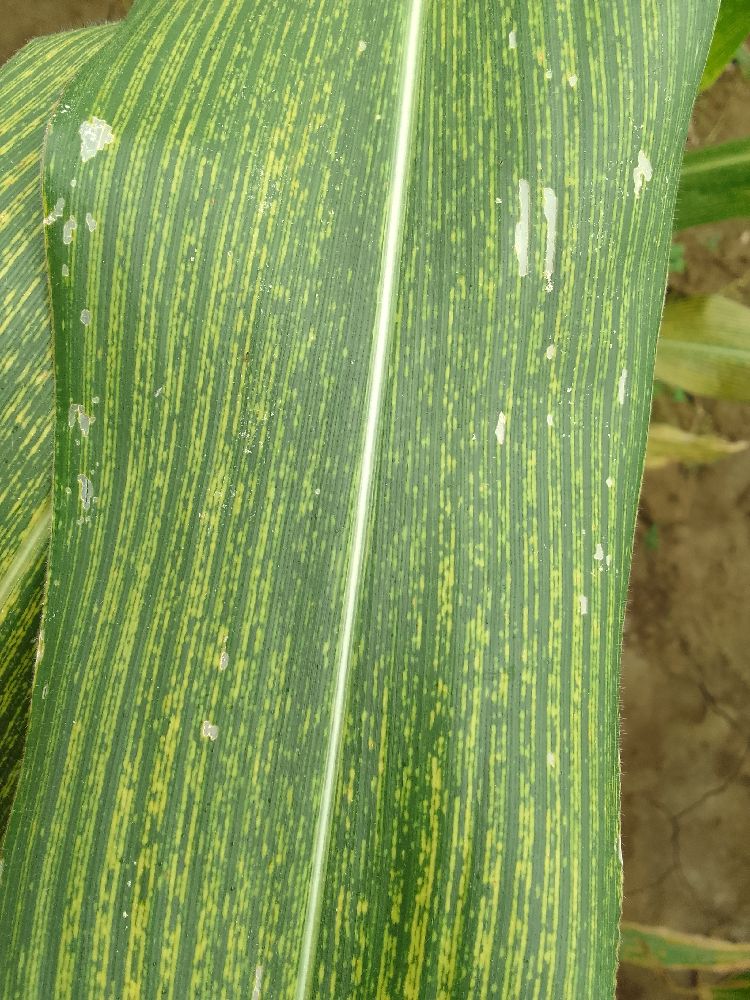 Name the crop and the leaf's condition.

maize, maize streak virus
